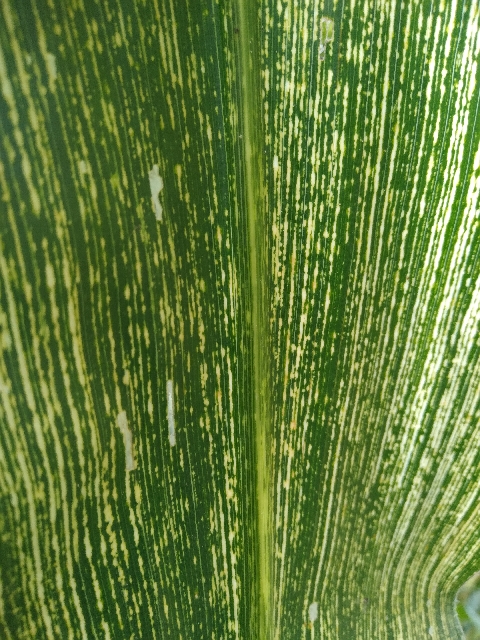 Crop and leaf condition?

maize, maize streak virus
